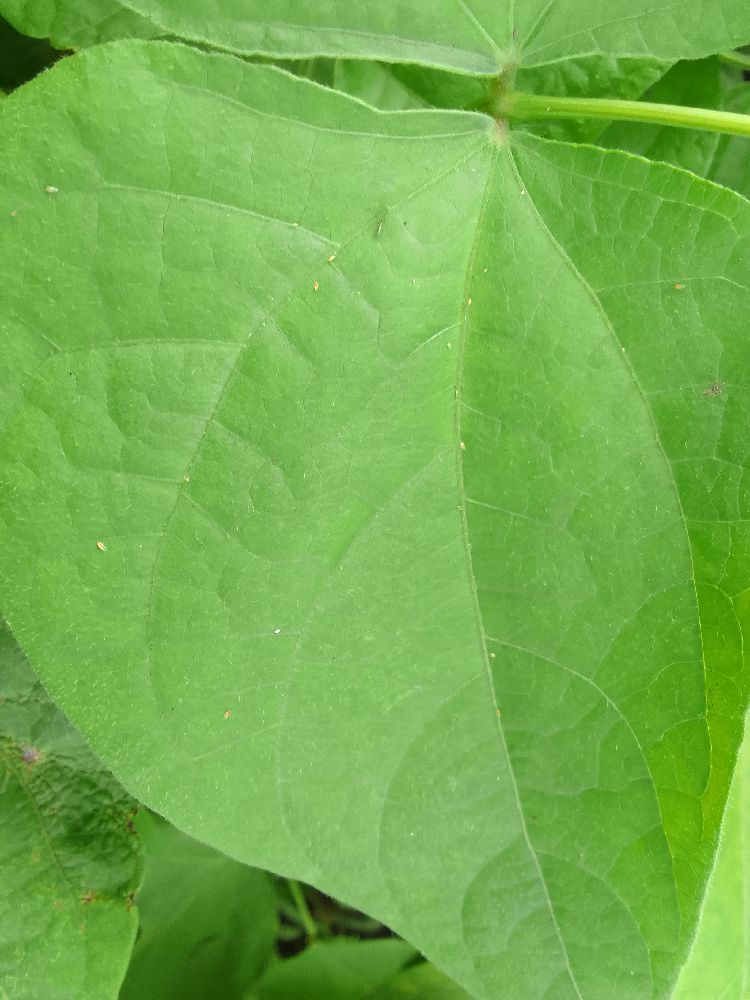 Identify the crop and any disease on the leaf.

common bean, healthy
